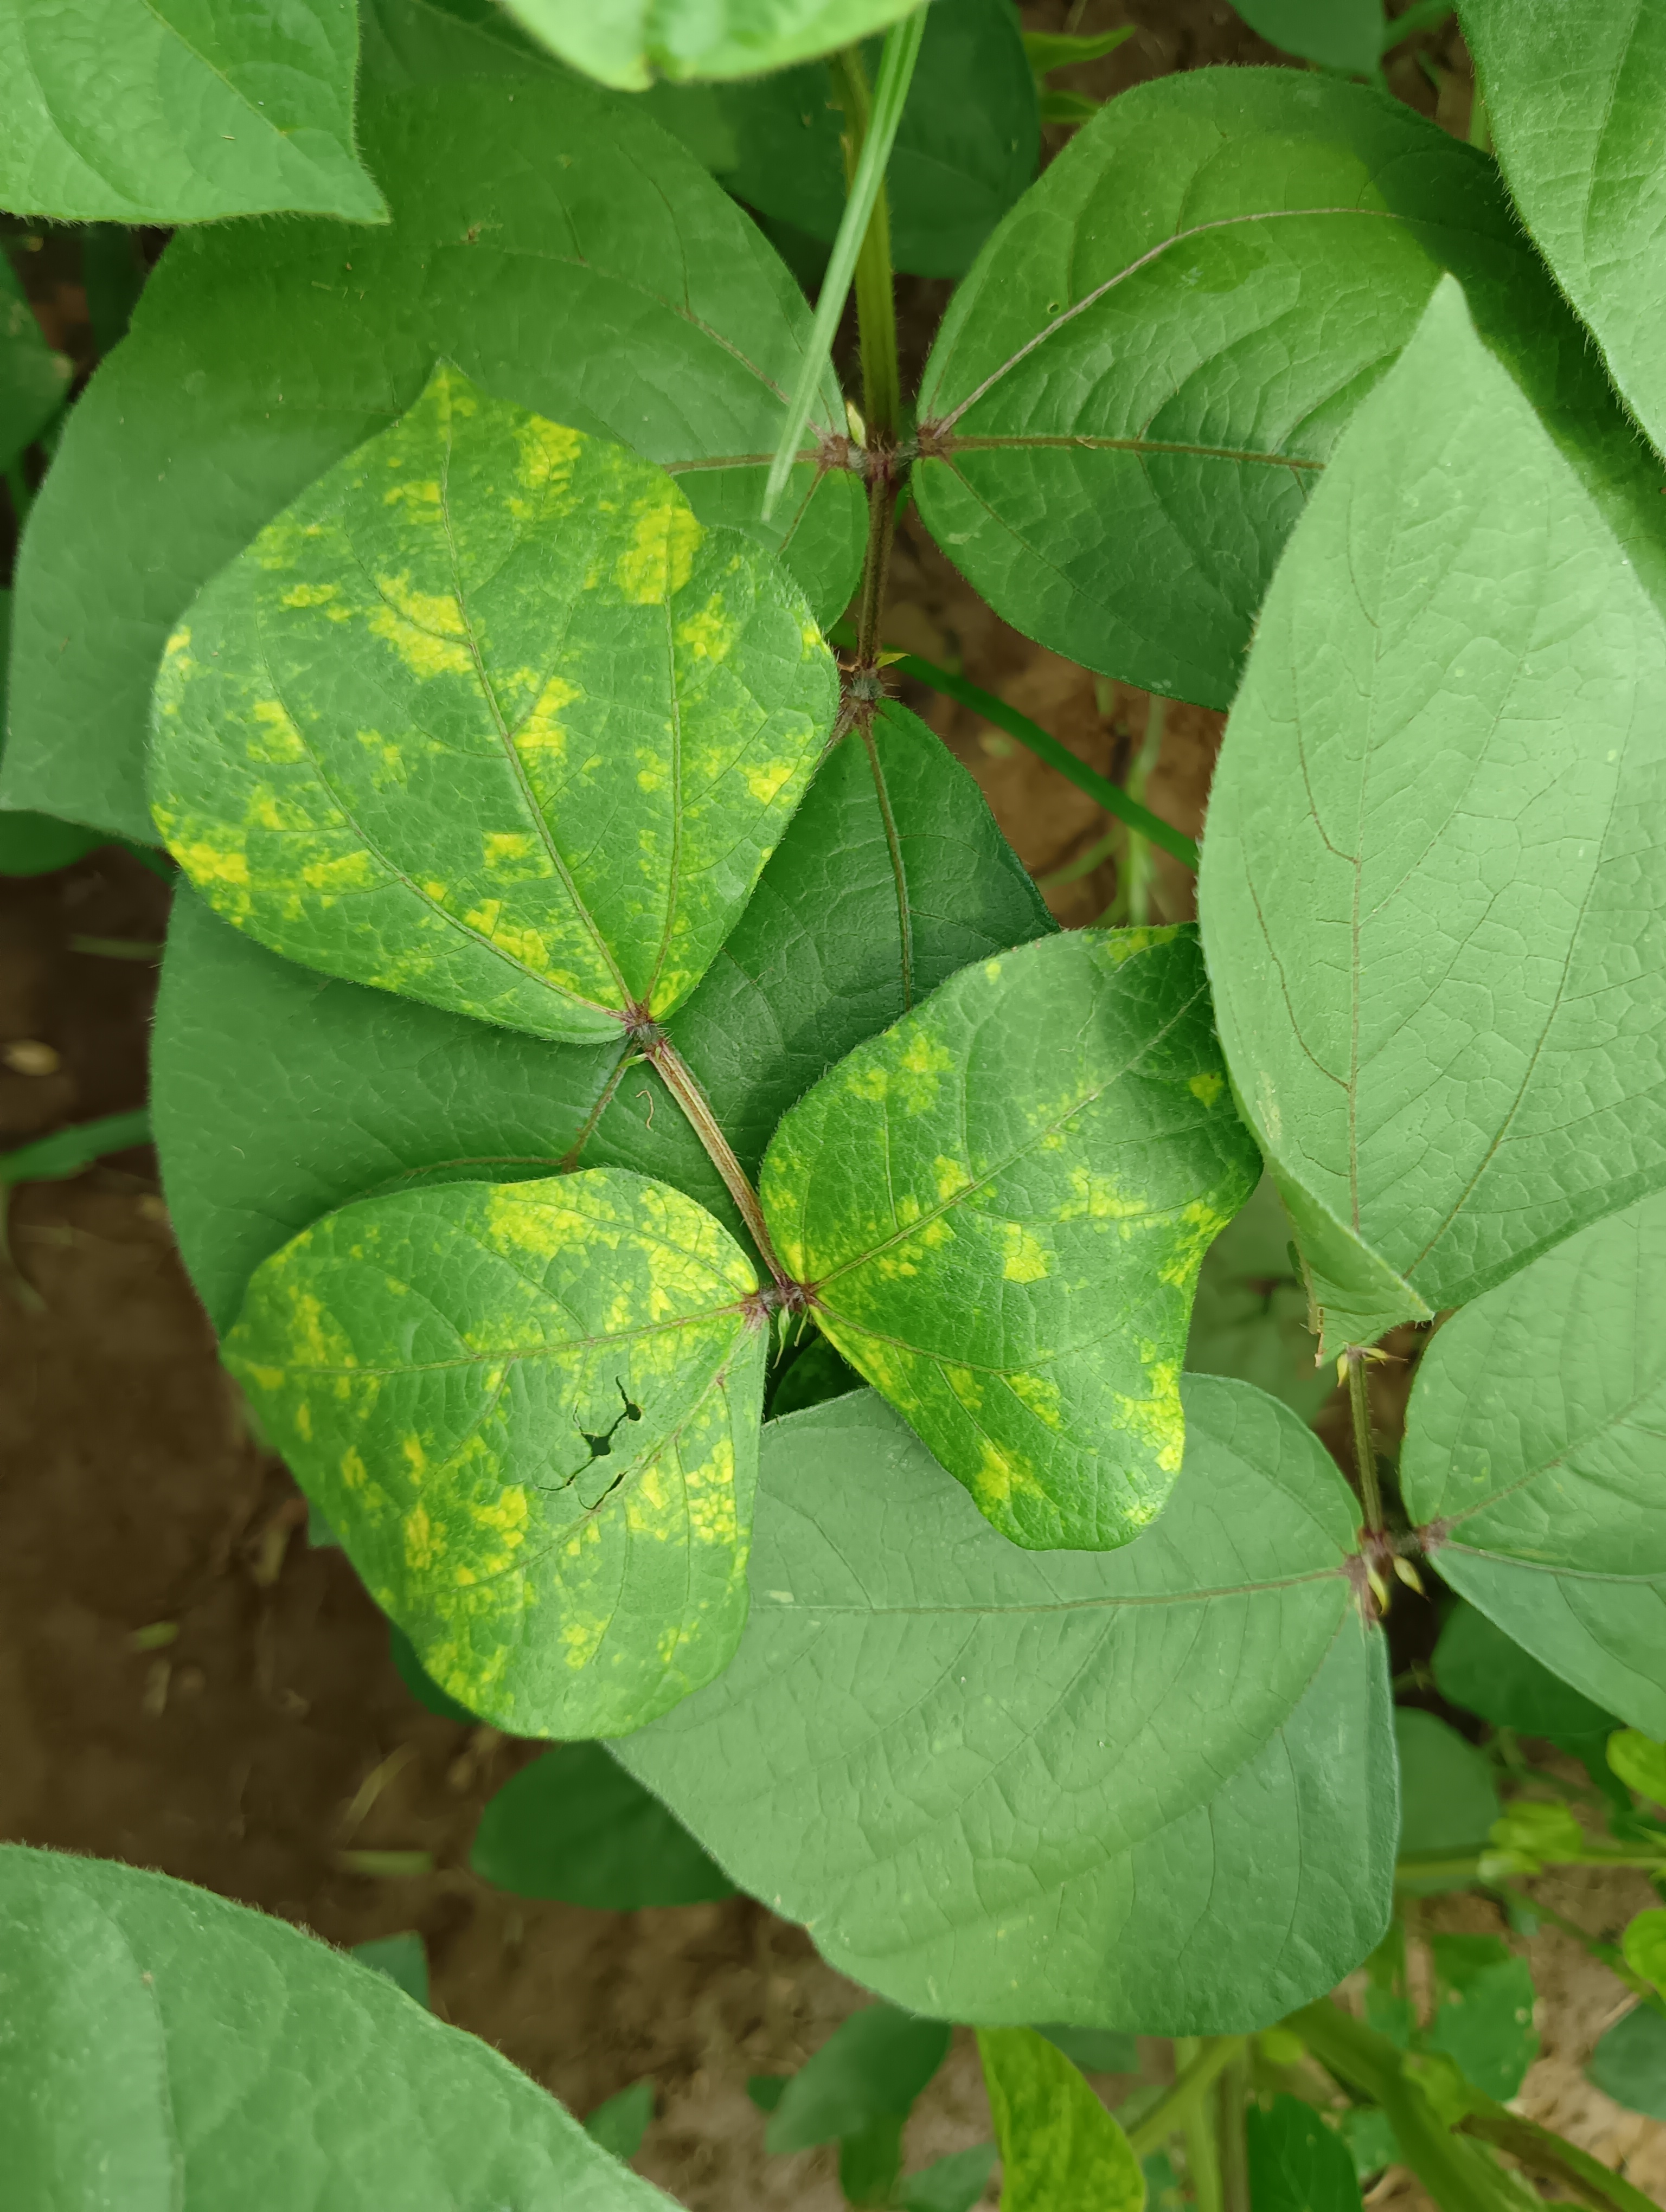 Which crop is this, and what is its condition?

mungbean, yellow mosaic
